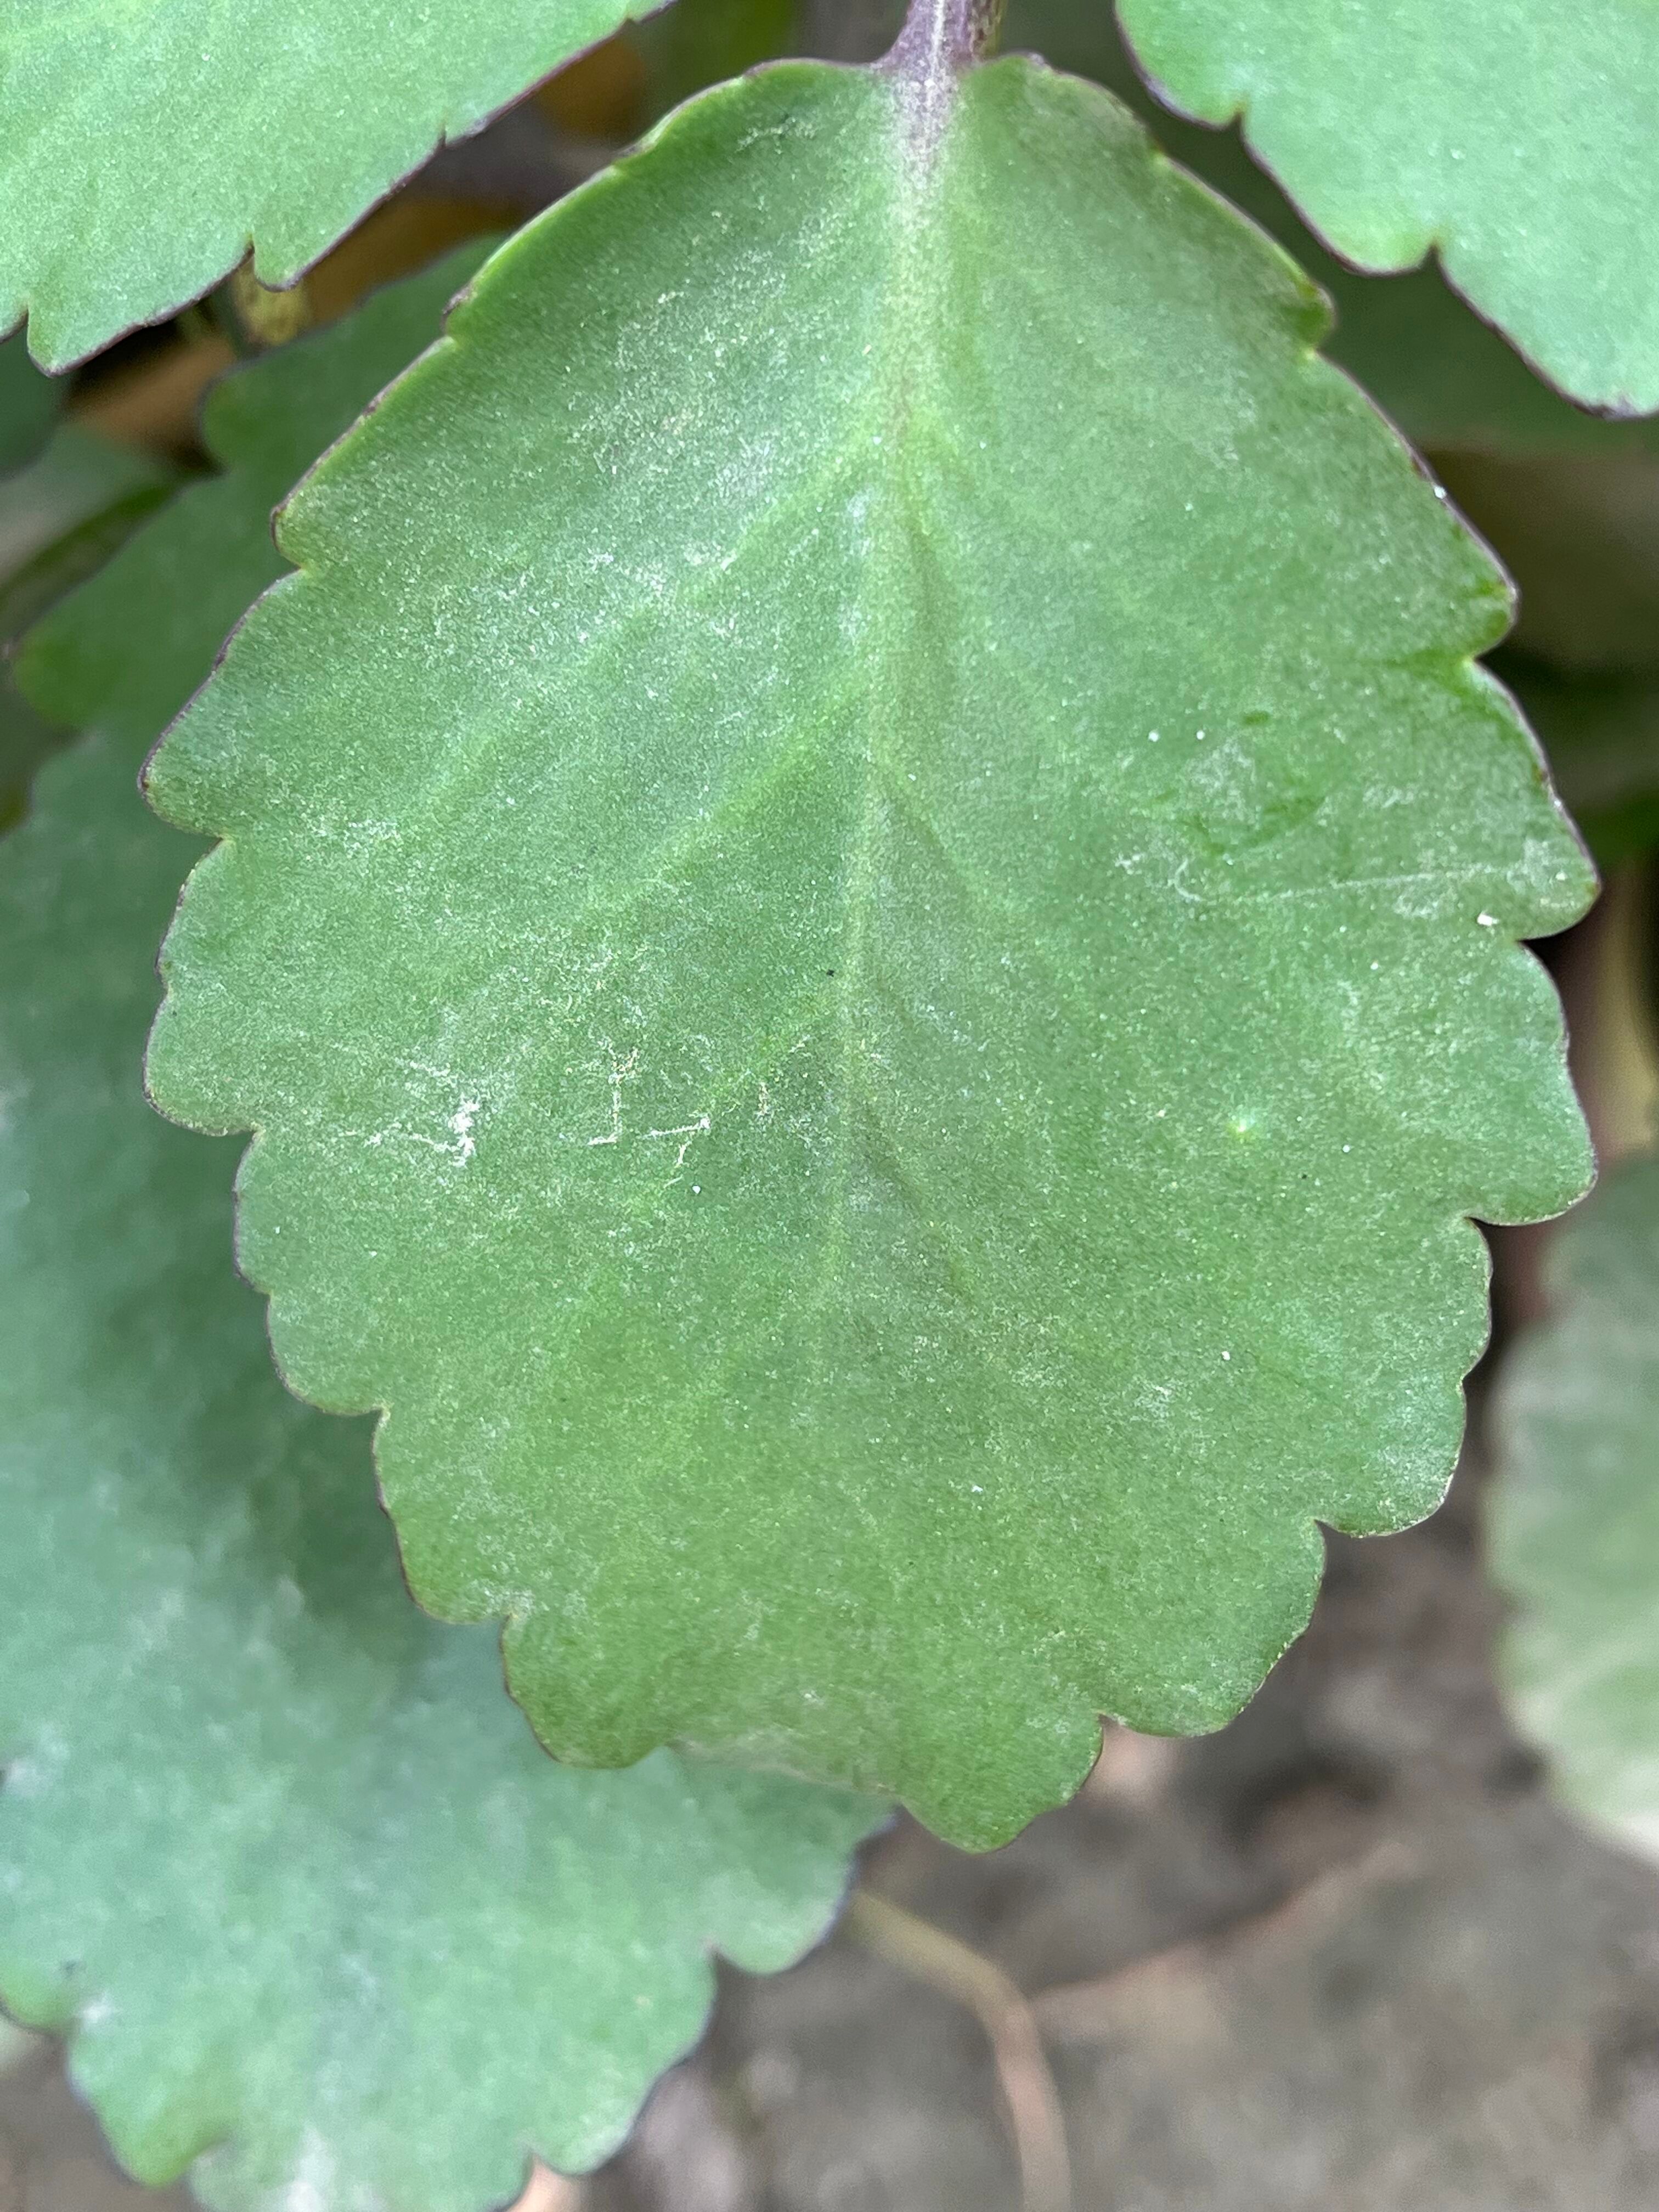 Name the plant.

pathorkuci
